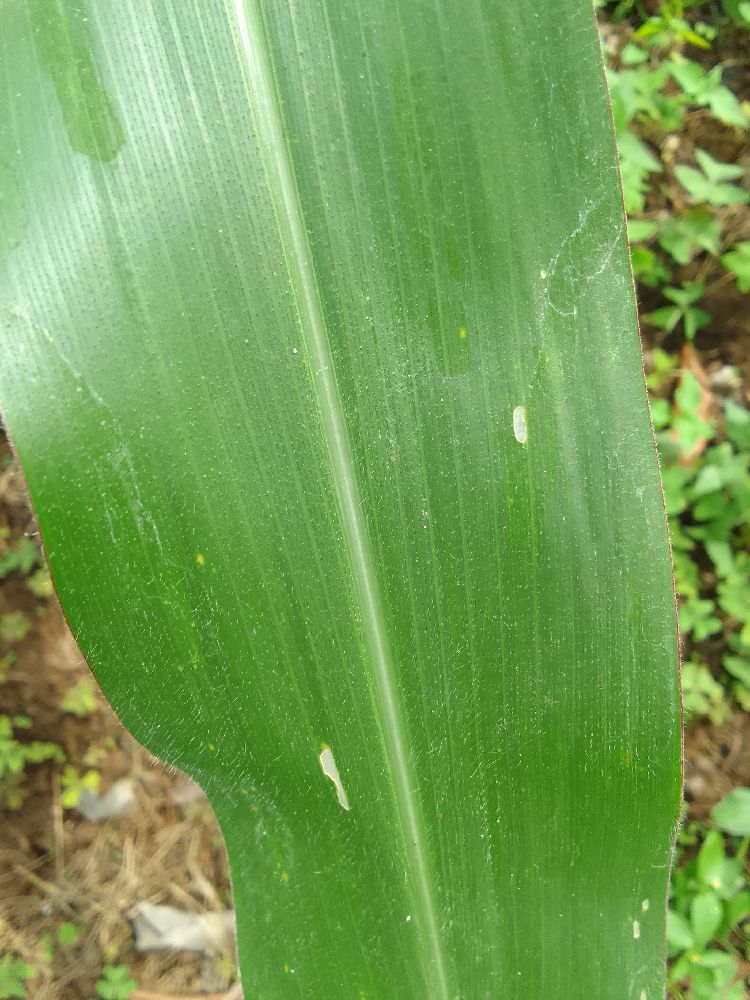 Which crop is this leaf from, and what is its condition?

maize, healthy
